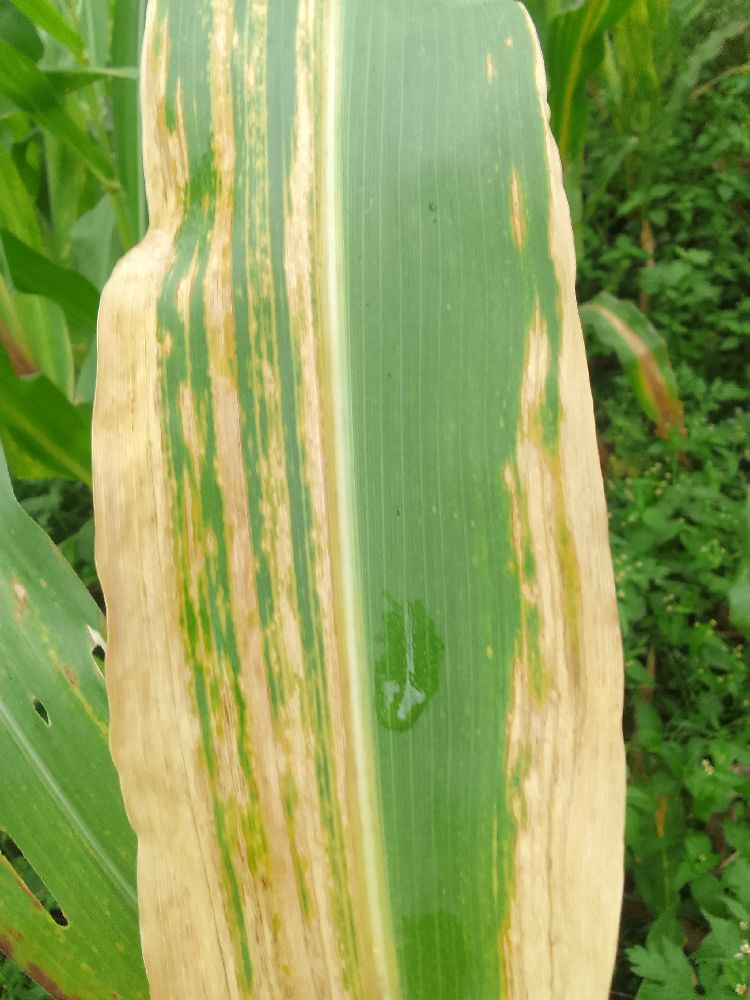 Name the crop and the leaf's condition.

maize, maize lethal necrosis
